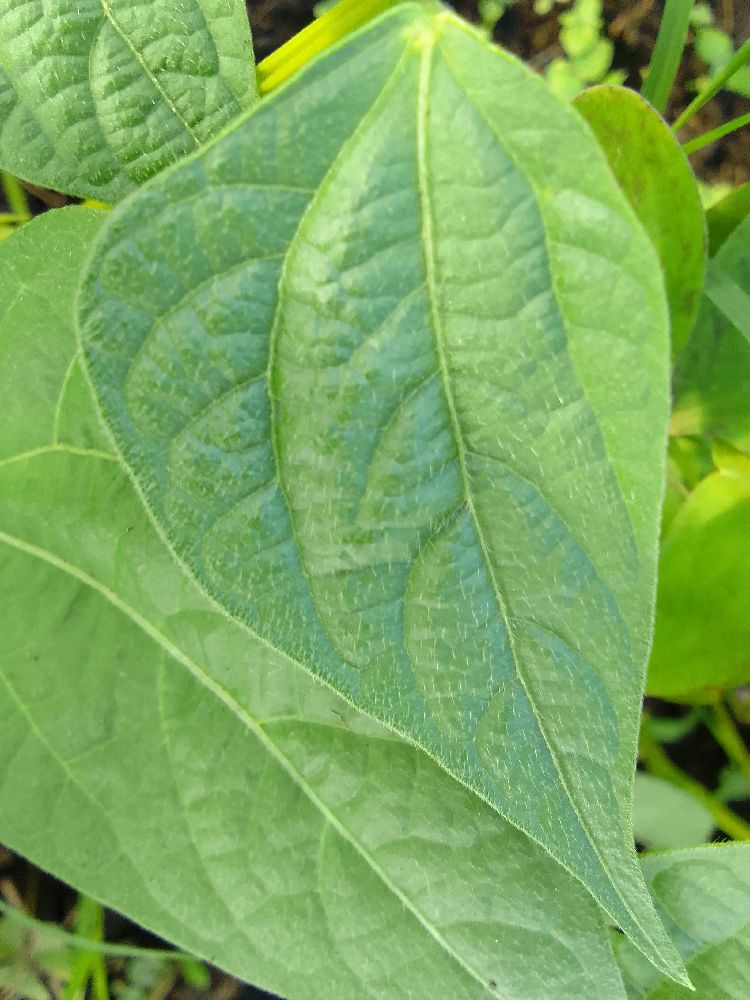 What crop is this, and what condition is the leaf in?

common bean, healthy
